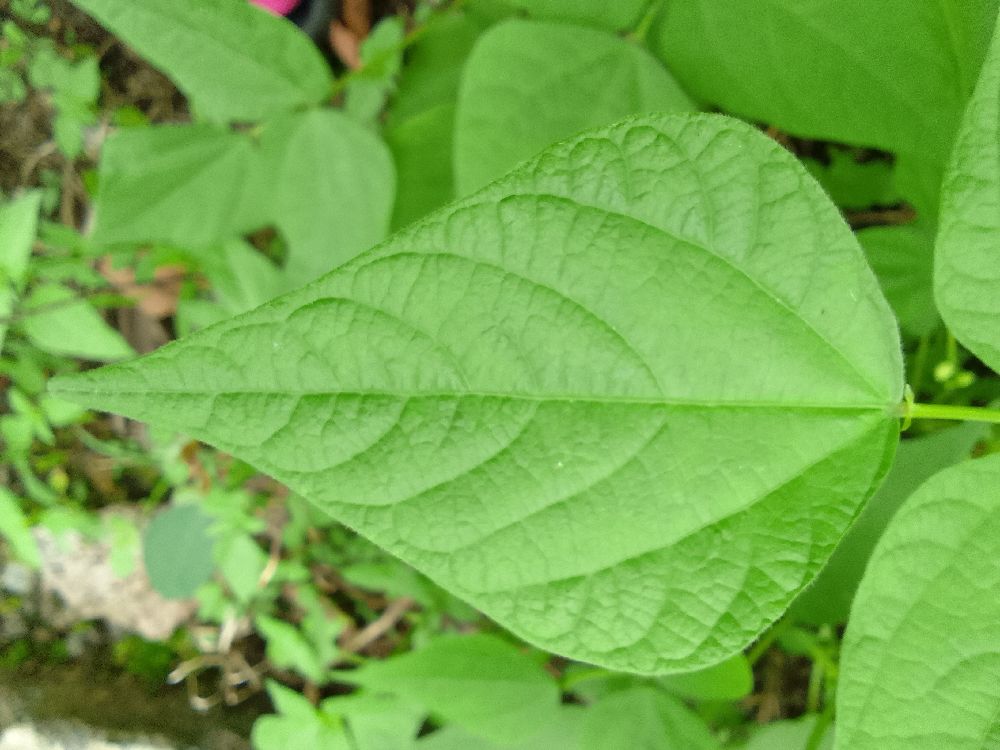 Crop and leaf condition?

common bean, healthy
